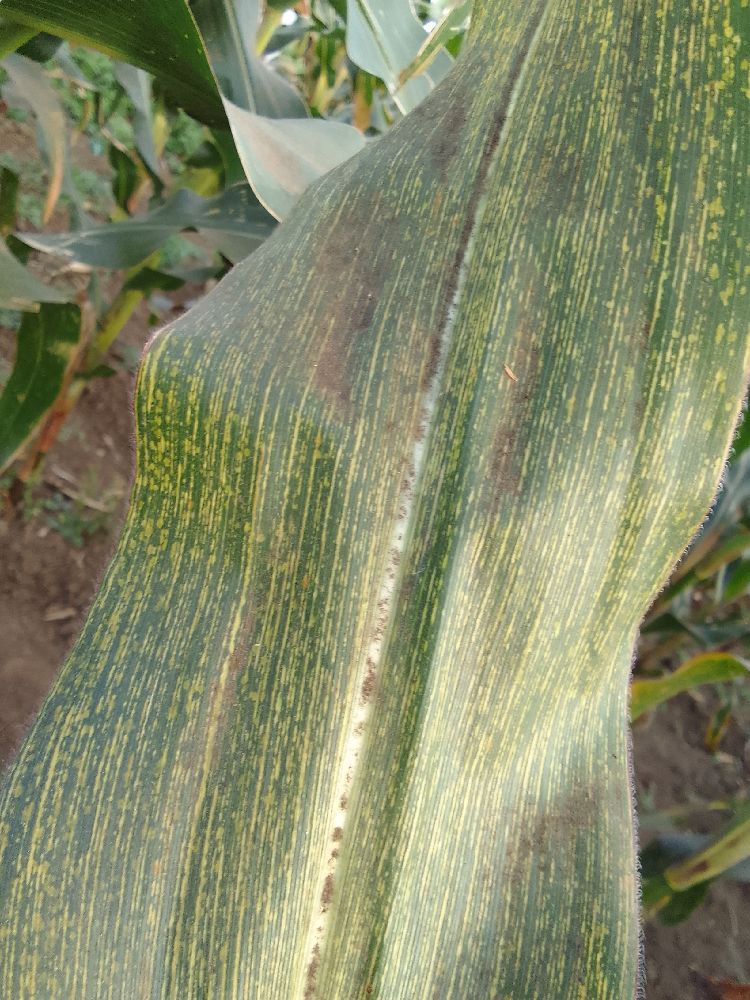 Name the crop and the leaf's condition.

maize, maize streak virus
